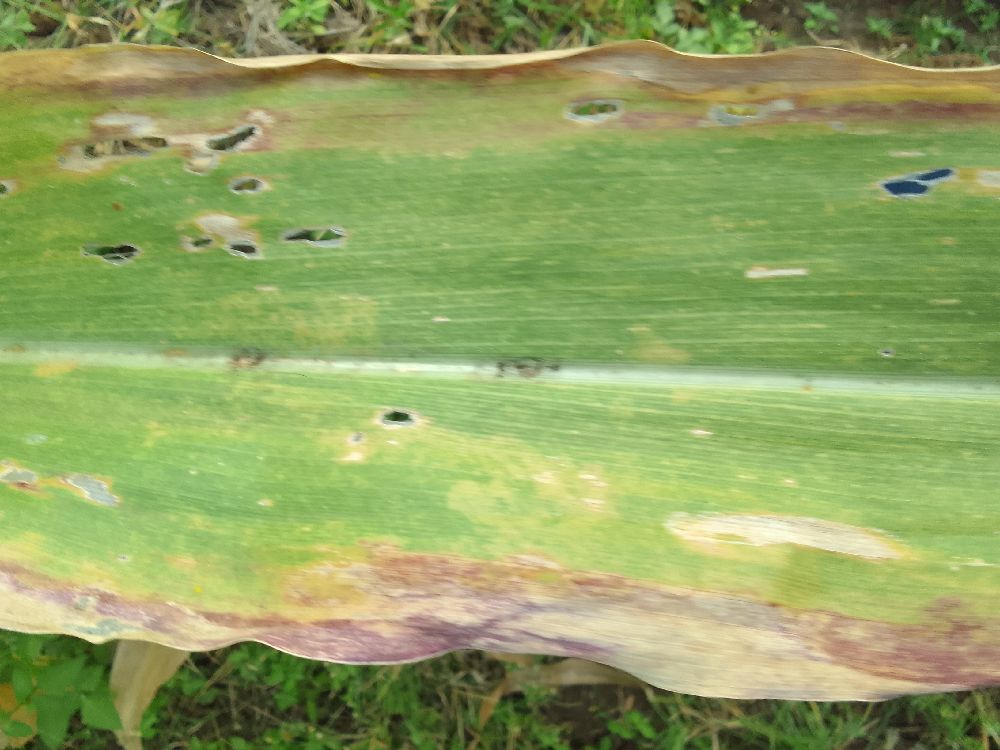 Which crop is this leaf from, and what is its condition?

maize, maize lethal necrosis
